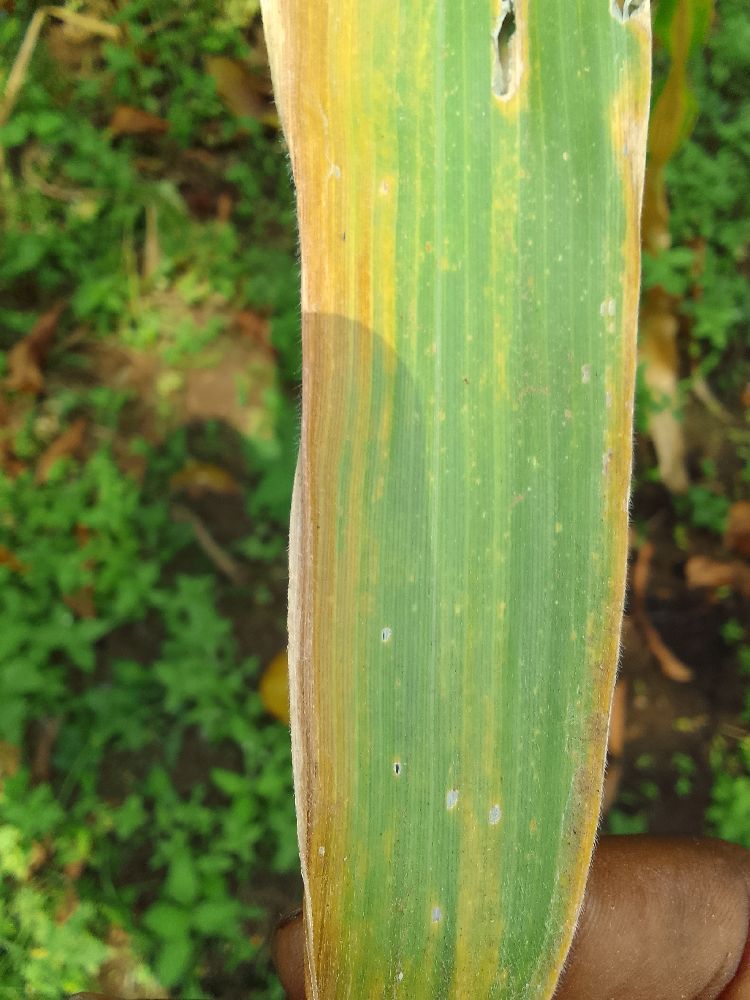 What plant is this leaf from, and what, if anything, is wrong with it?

maize, maize lethal necrosis
